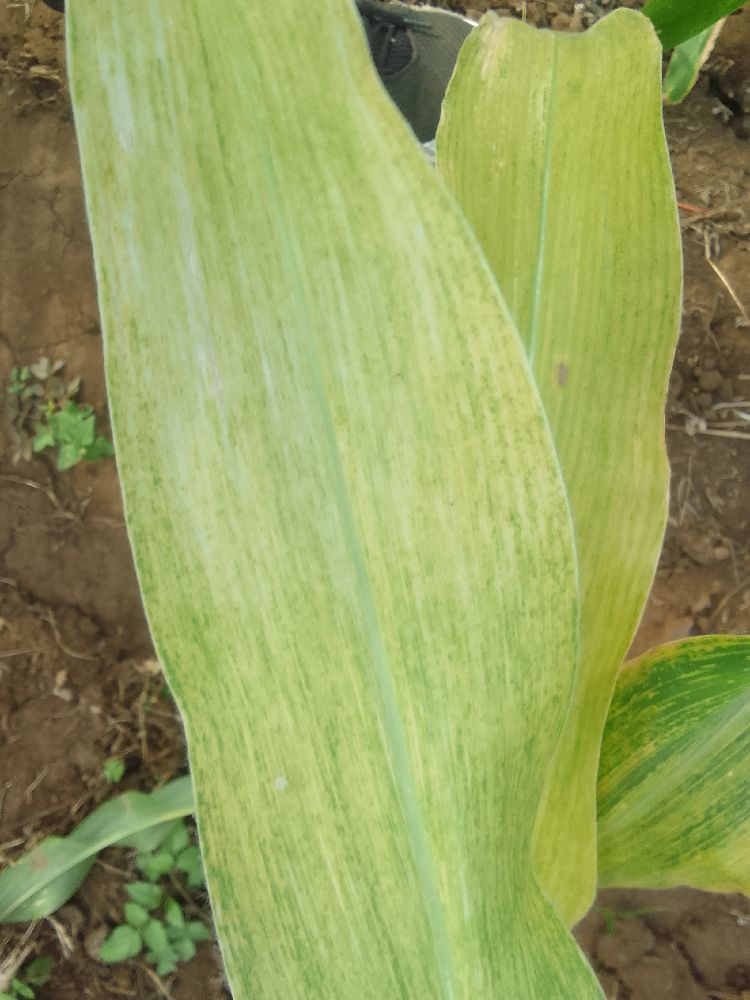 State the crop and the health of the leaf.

maize, maize lethal necrosis
